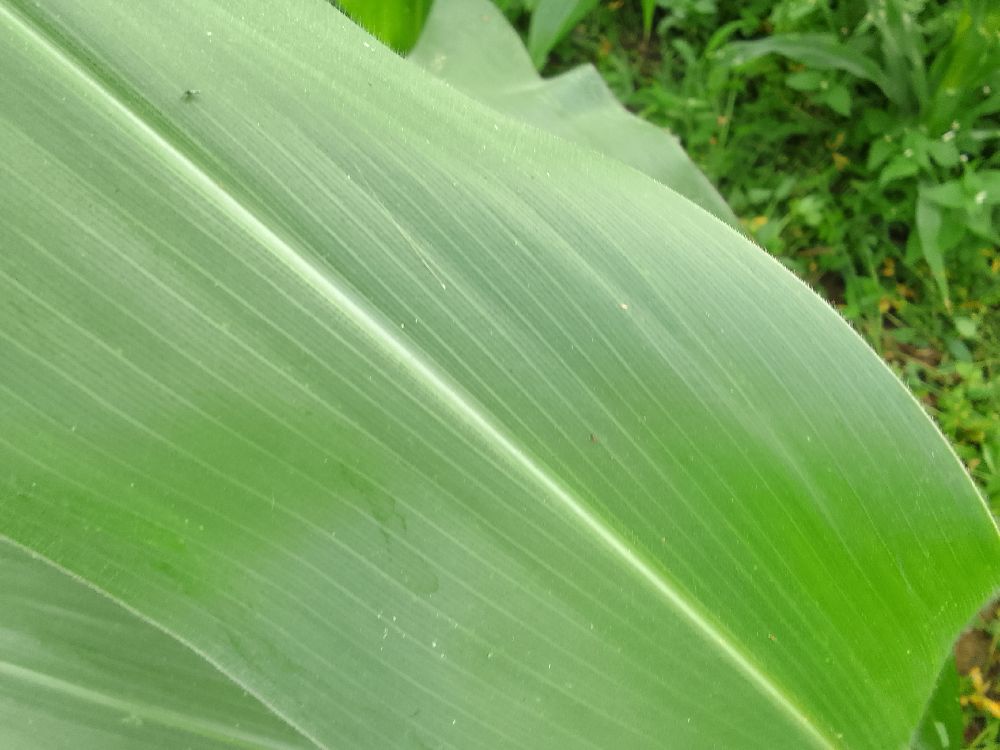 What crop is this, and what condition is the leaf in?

maize, healthy
